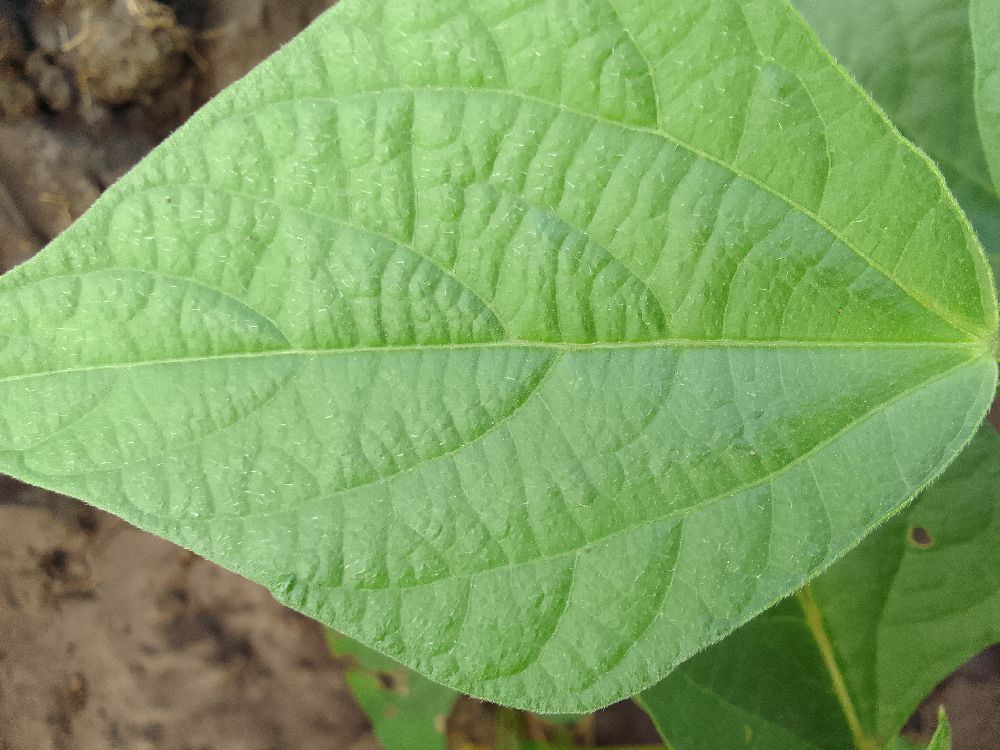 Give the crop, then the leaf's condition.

common bean, healthy
